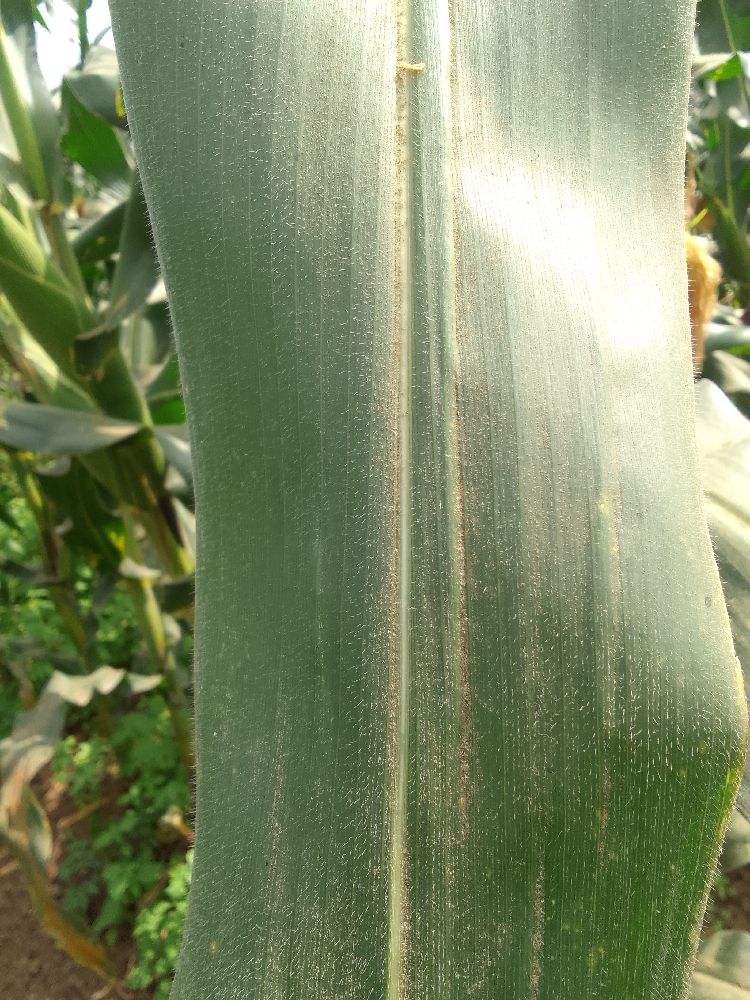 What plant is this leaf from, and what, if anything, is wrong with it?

maize, healthy
